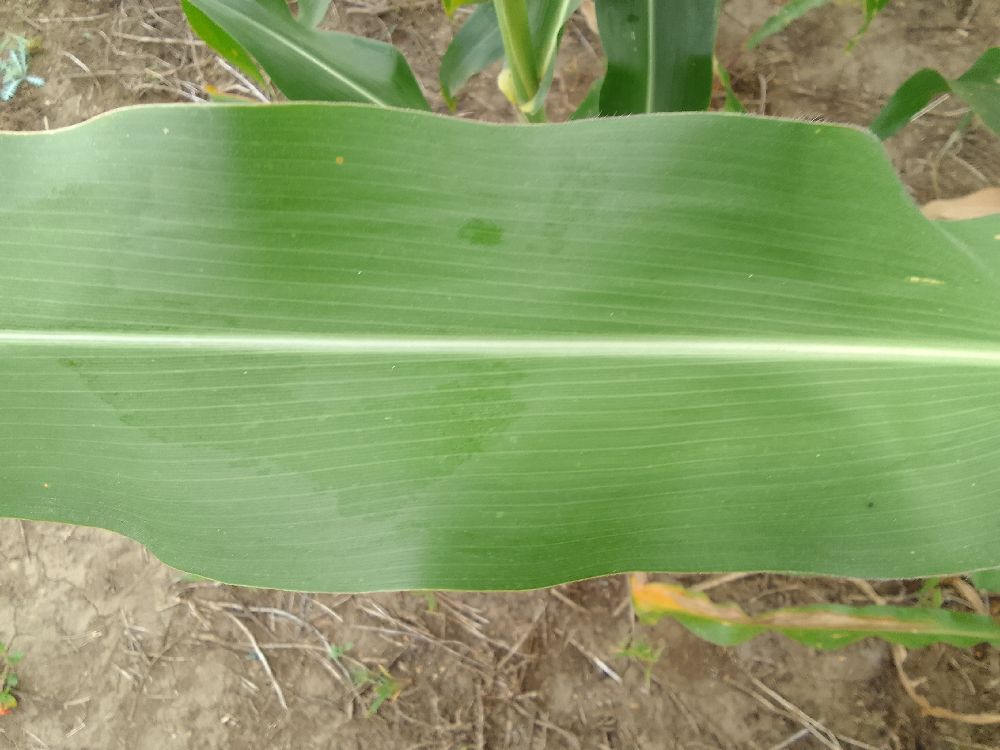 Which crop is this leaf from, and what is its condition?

maize, healthy
